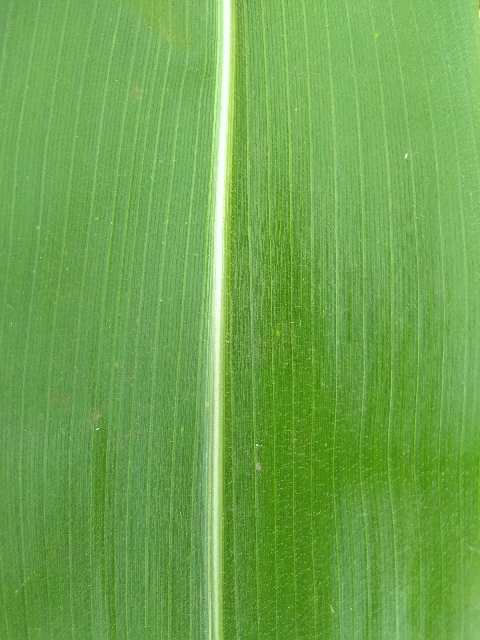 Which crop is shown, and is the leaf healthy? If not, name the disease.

maize, healthy
